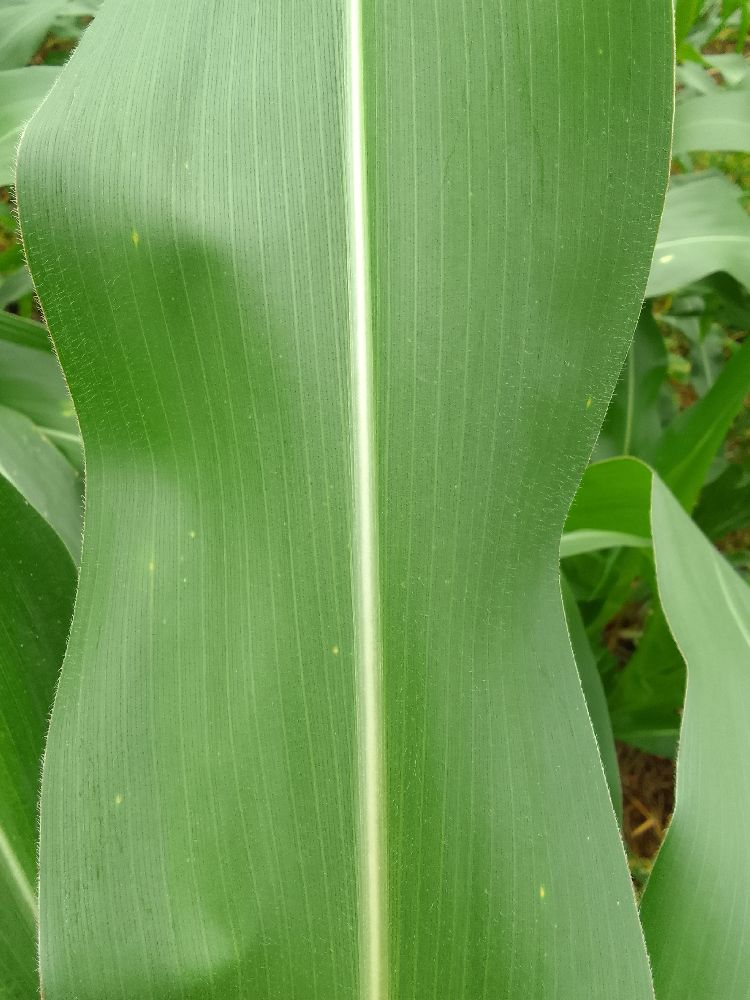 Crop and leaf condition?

maize, healthy
